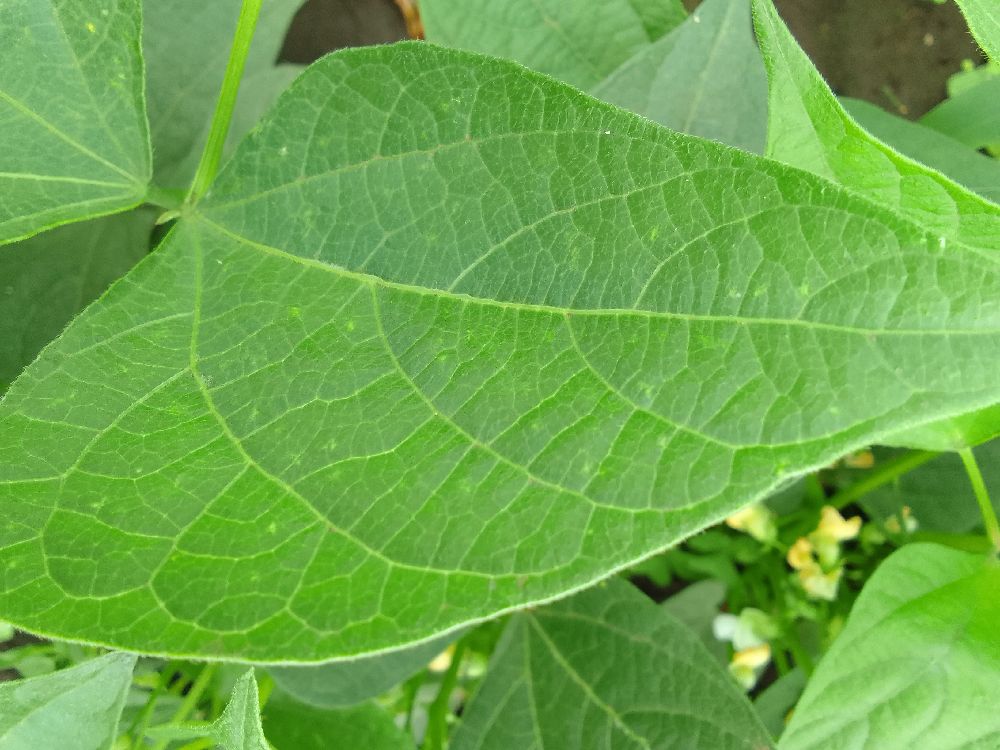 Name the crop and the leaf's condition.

common bean, healthy
